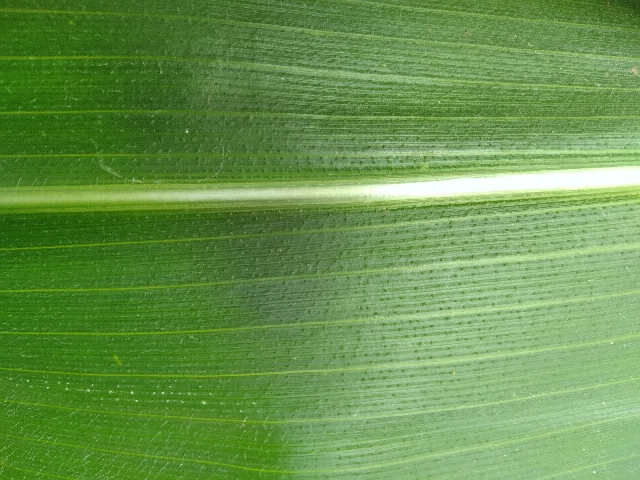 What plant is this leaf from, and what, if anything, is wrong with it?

maize, healthy
